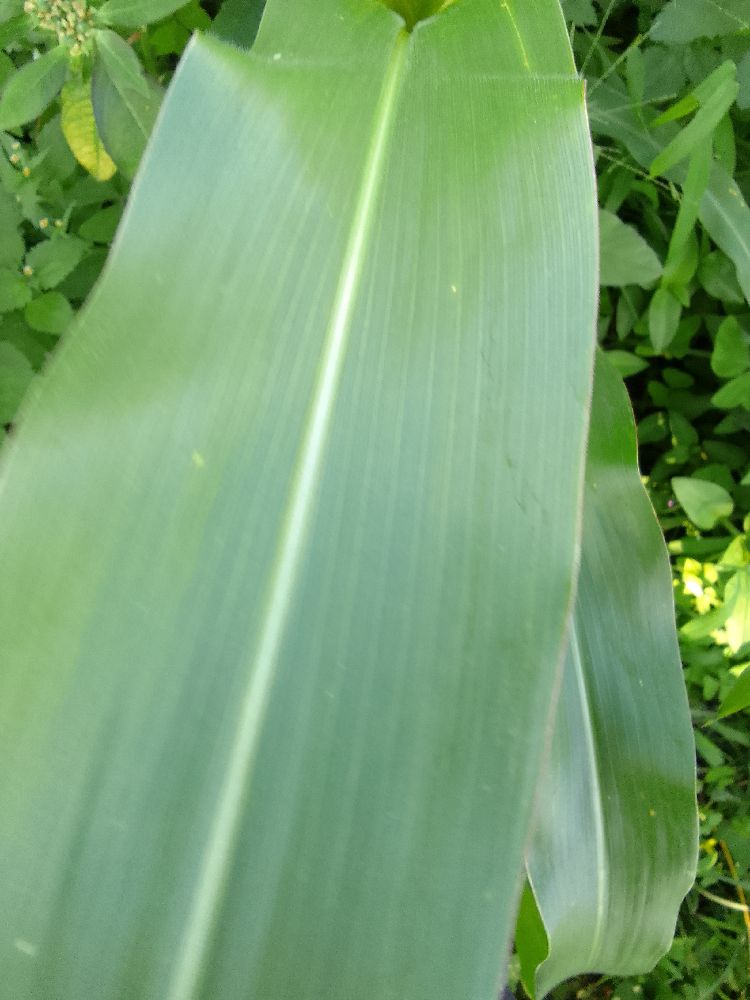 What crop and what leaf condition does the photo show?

maize, healthy
